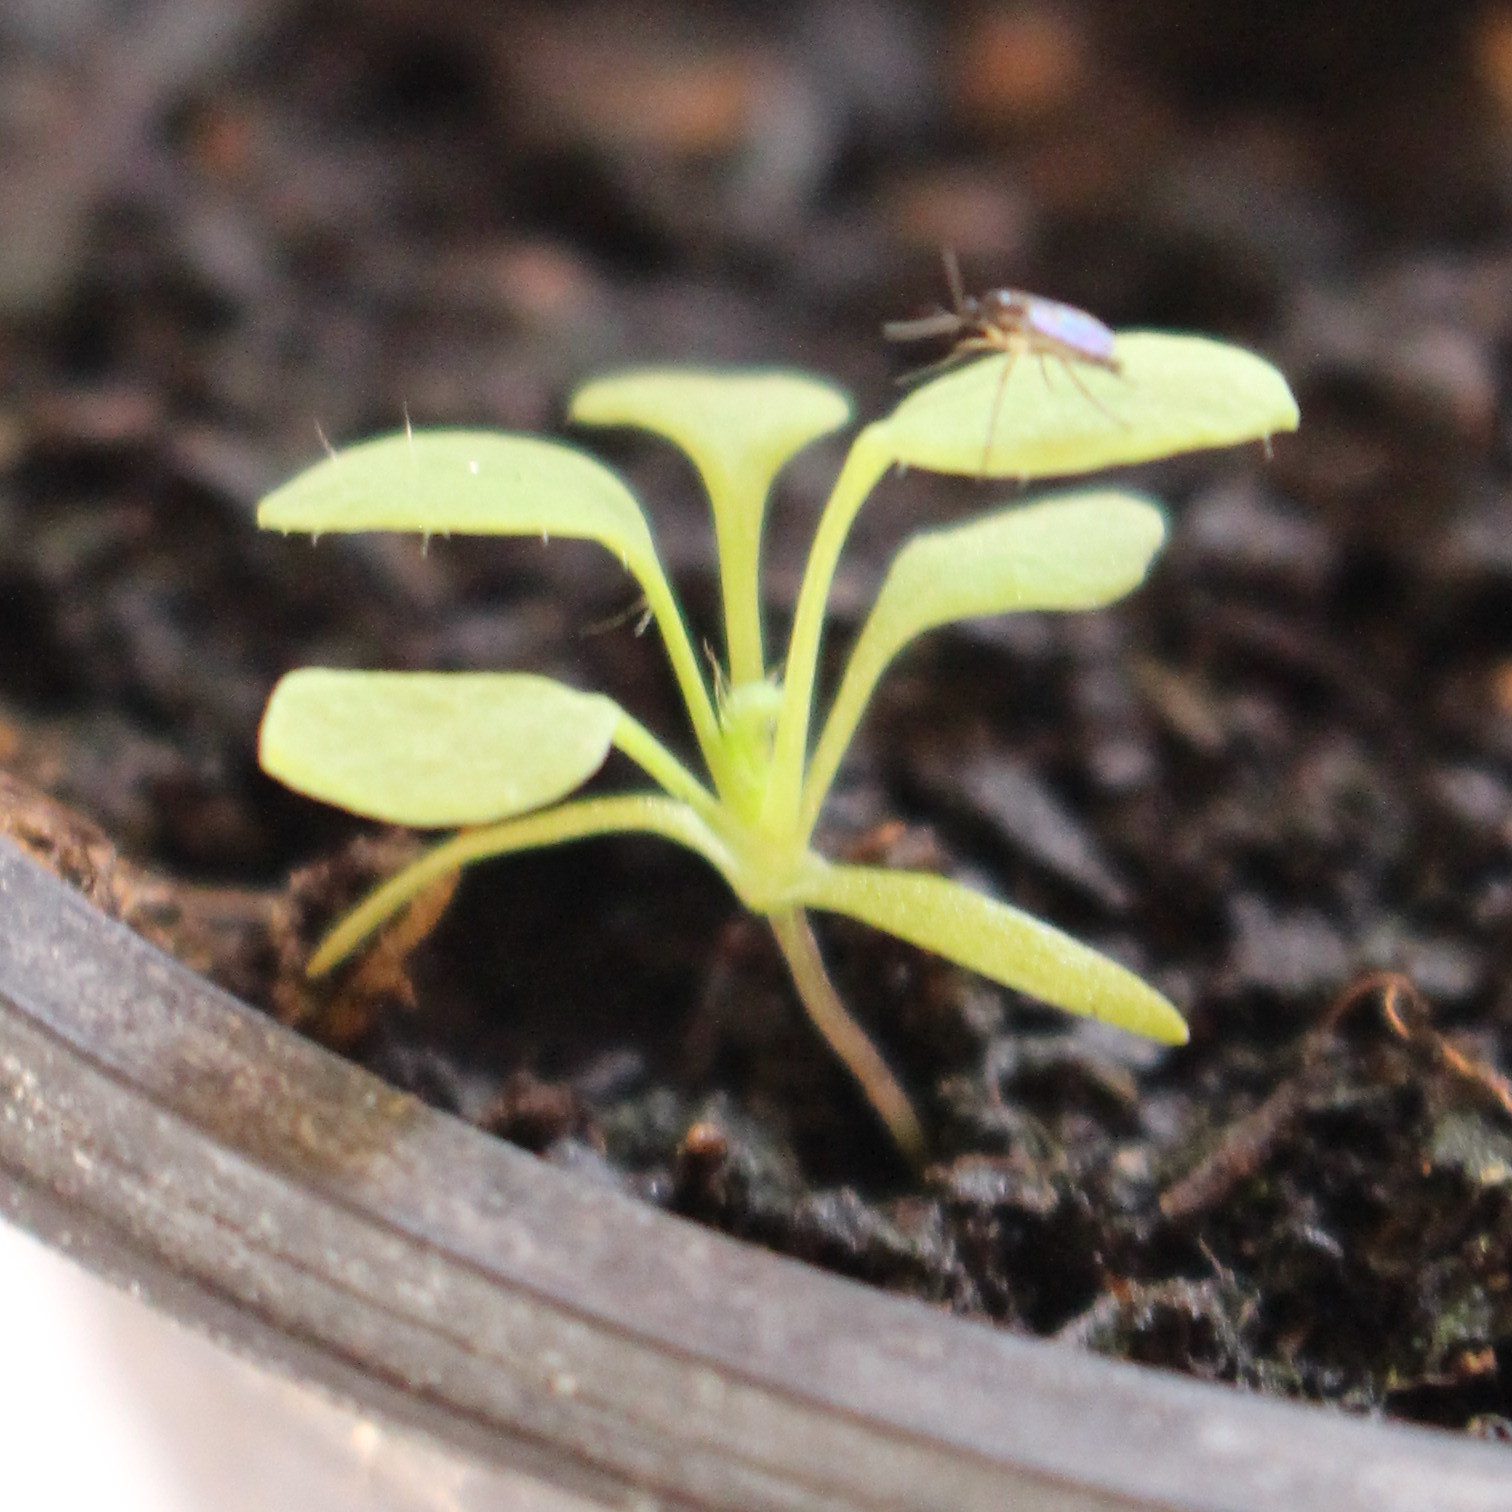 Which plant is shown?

Papaver rhoeas
